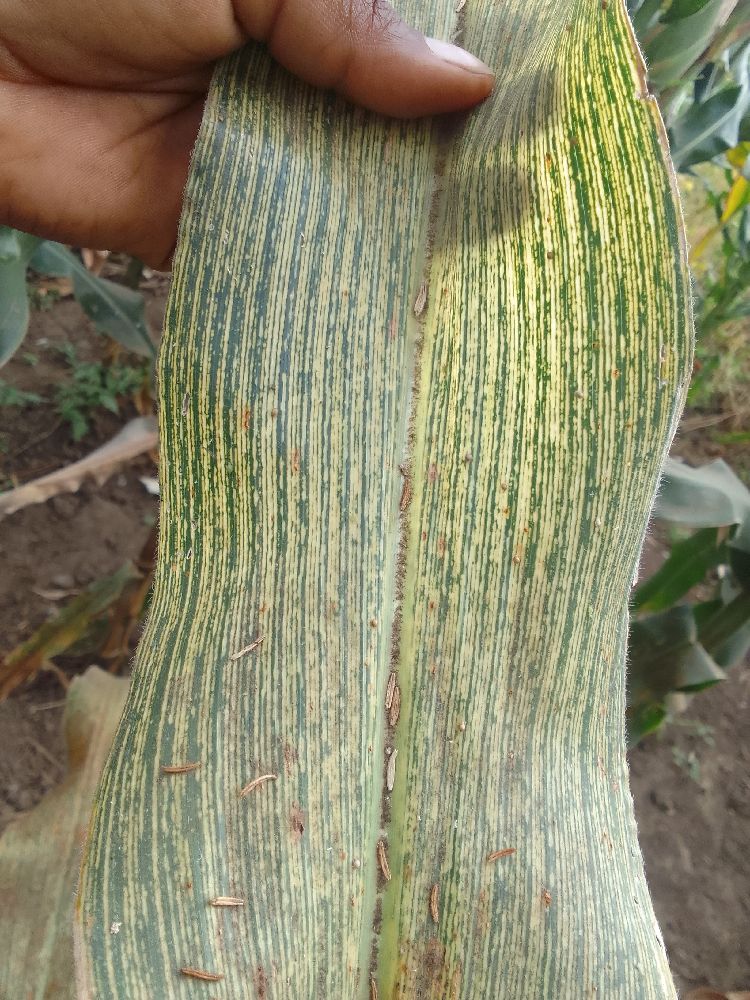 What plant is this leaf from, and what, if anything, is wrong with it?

maize, maize streak virus
